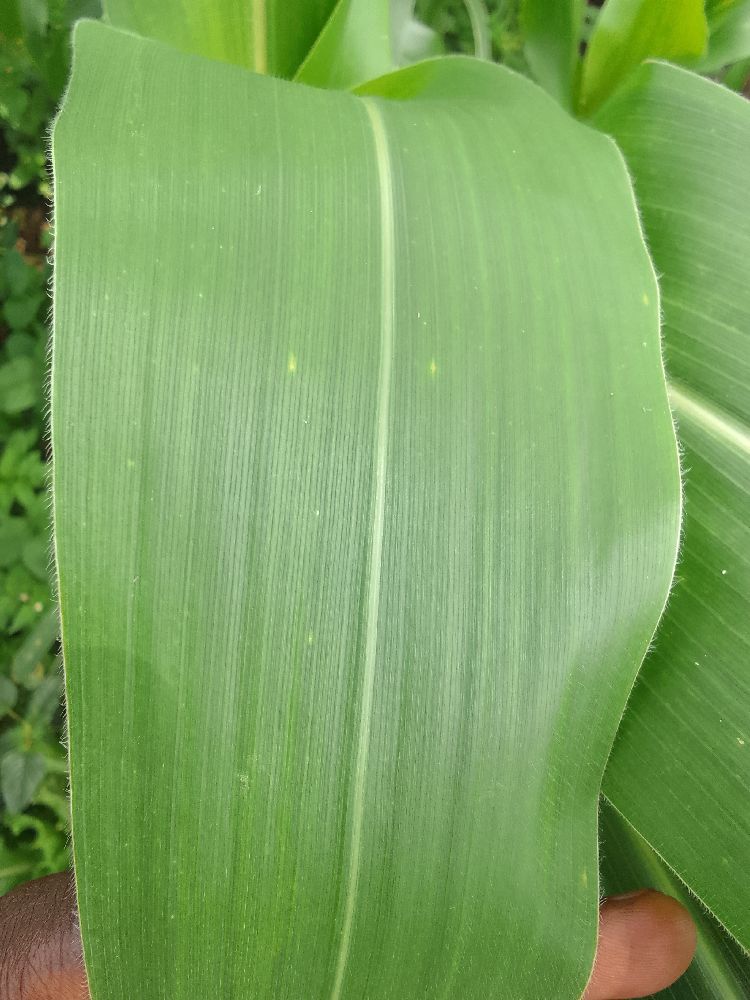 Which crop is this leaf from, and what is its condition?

maize, maize streak virus
